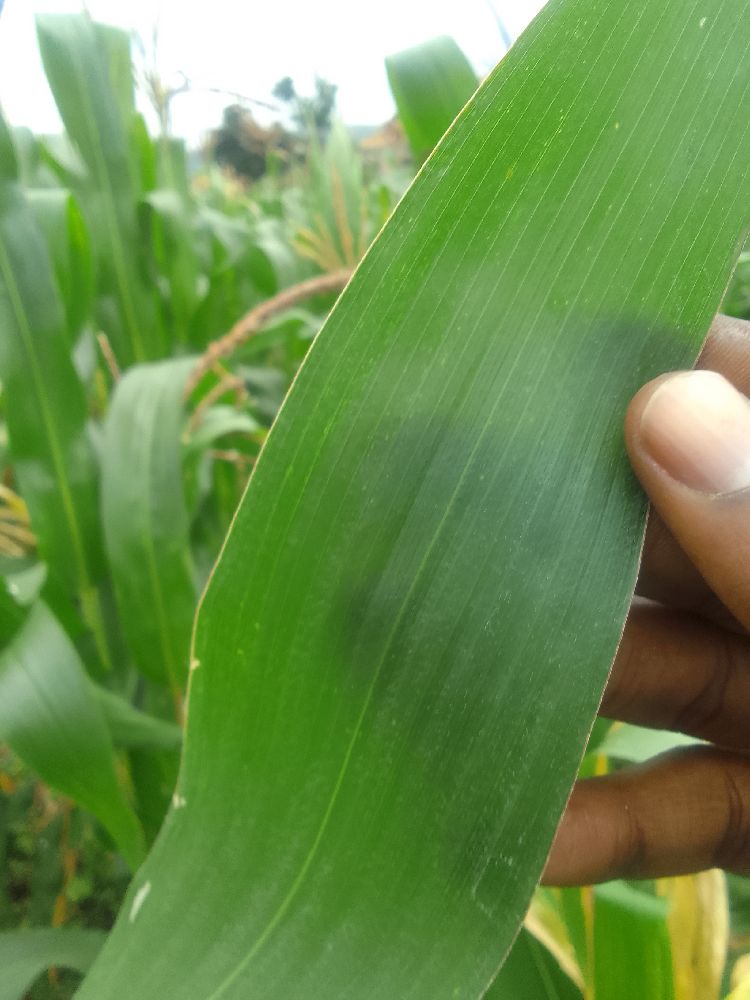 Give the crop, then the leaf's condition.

maize, healthy
